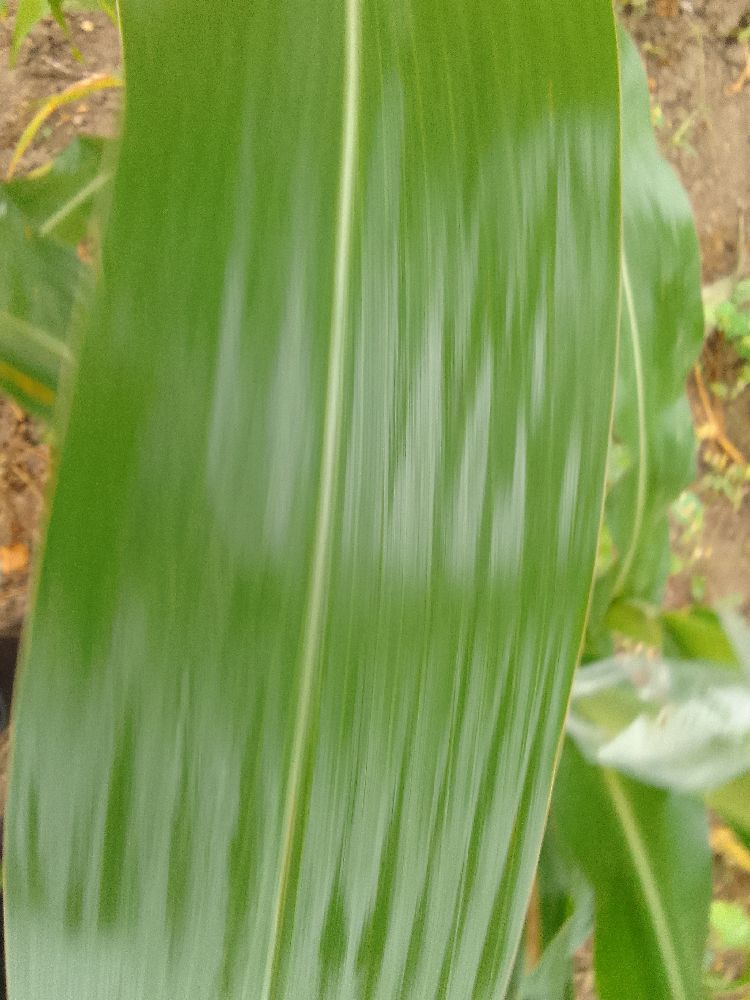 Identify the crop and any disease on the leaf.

maize, healthy
